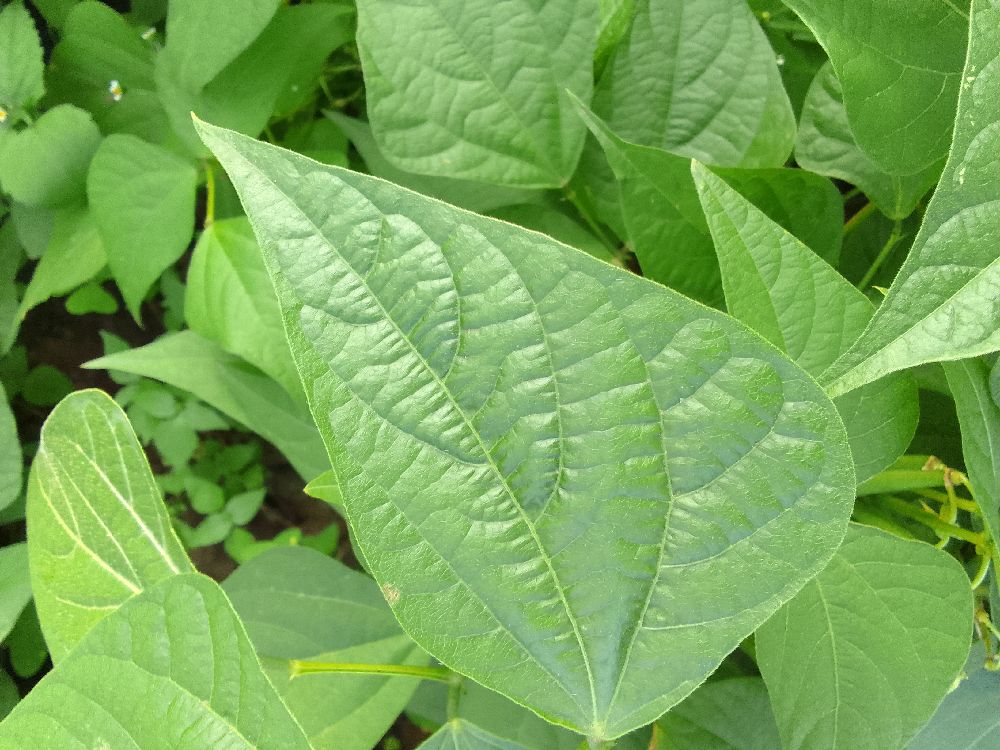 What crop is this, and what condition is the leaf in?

common bean, healthy
